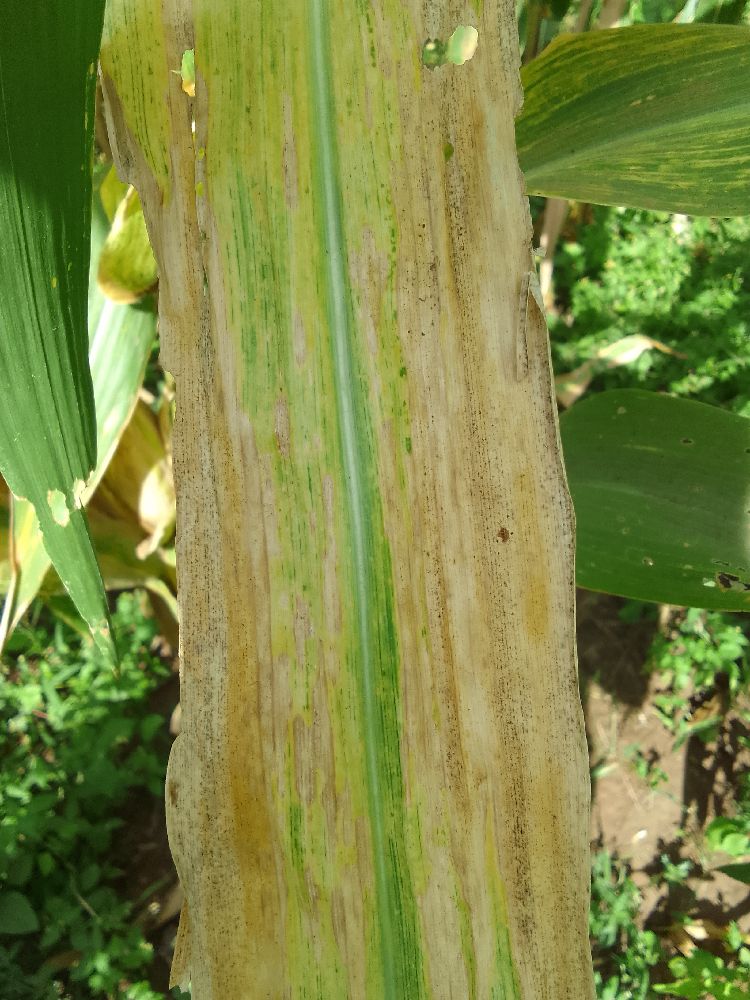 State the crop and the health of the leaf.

maize, maize lethal necrosis
